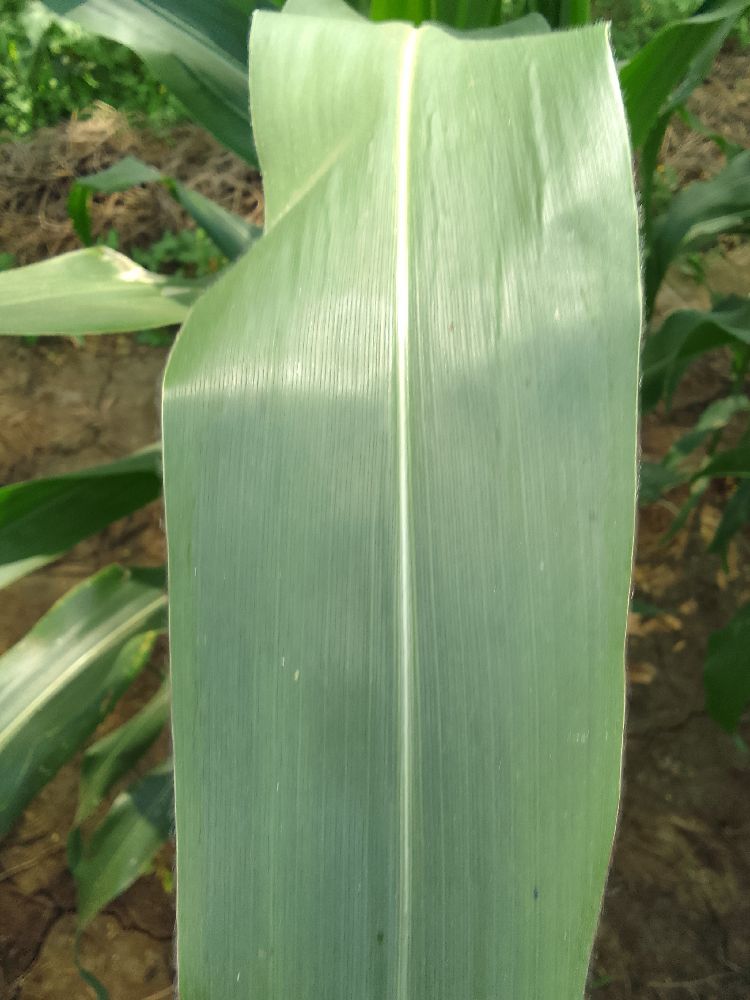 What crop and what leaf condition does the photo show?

maize, healthy
